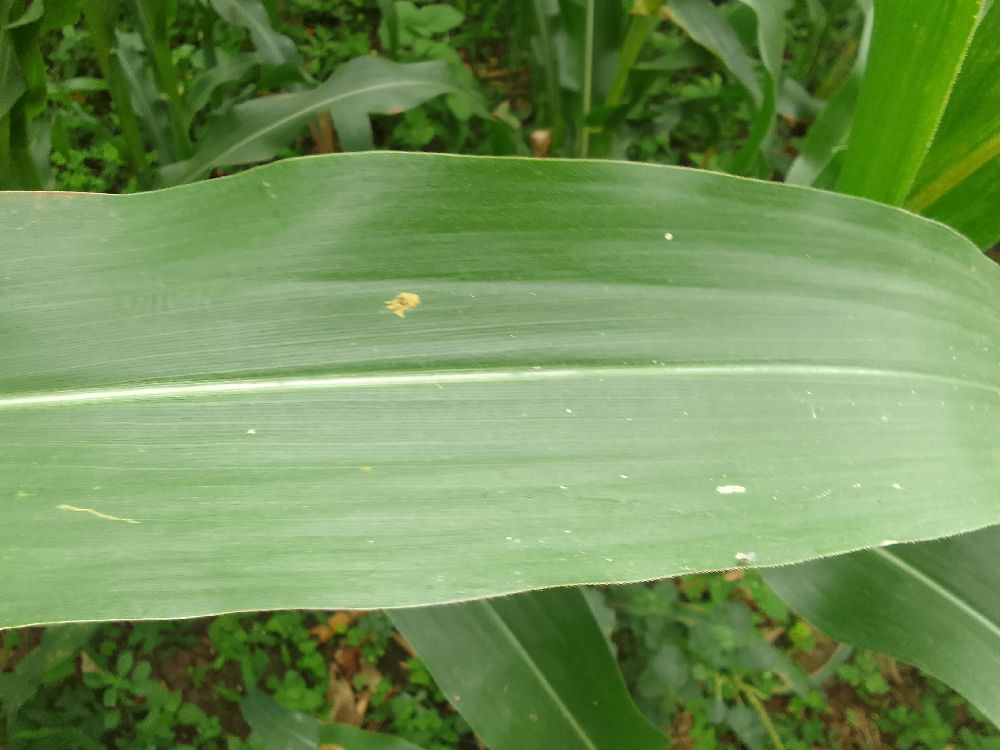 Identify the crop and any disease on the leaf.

maize, healthy
